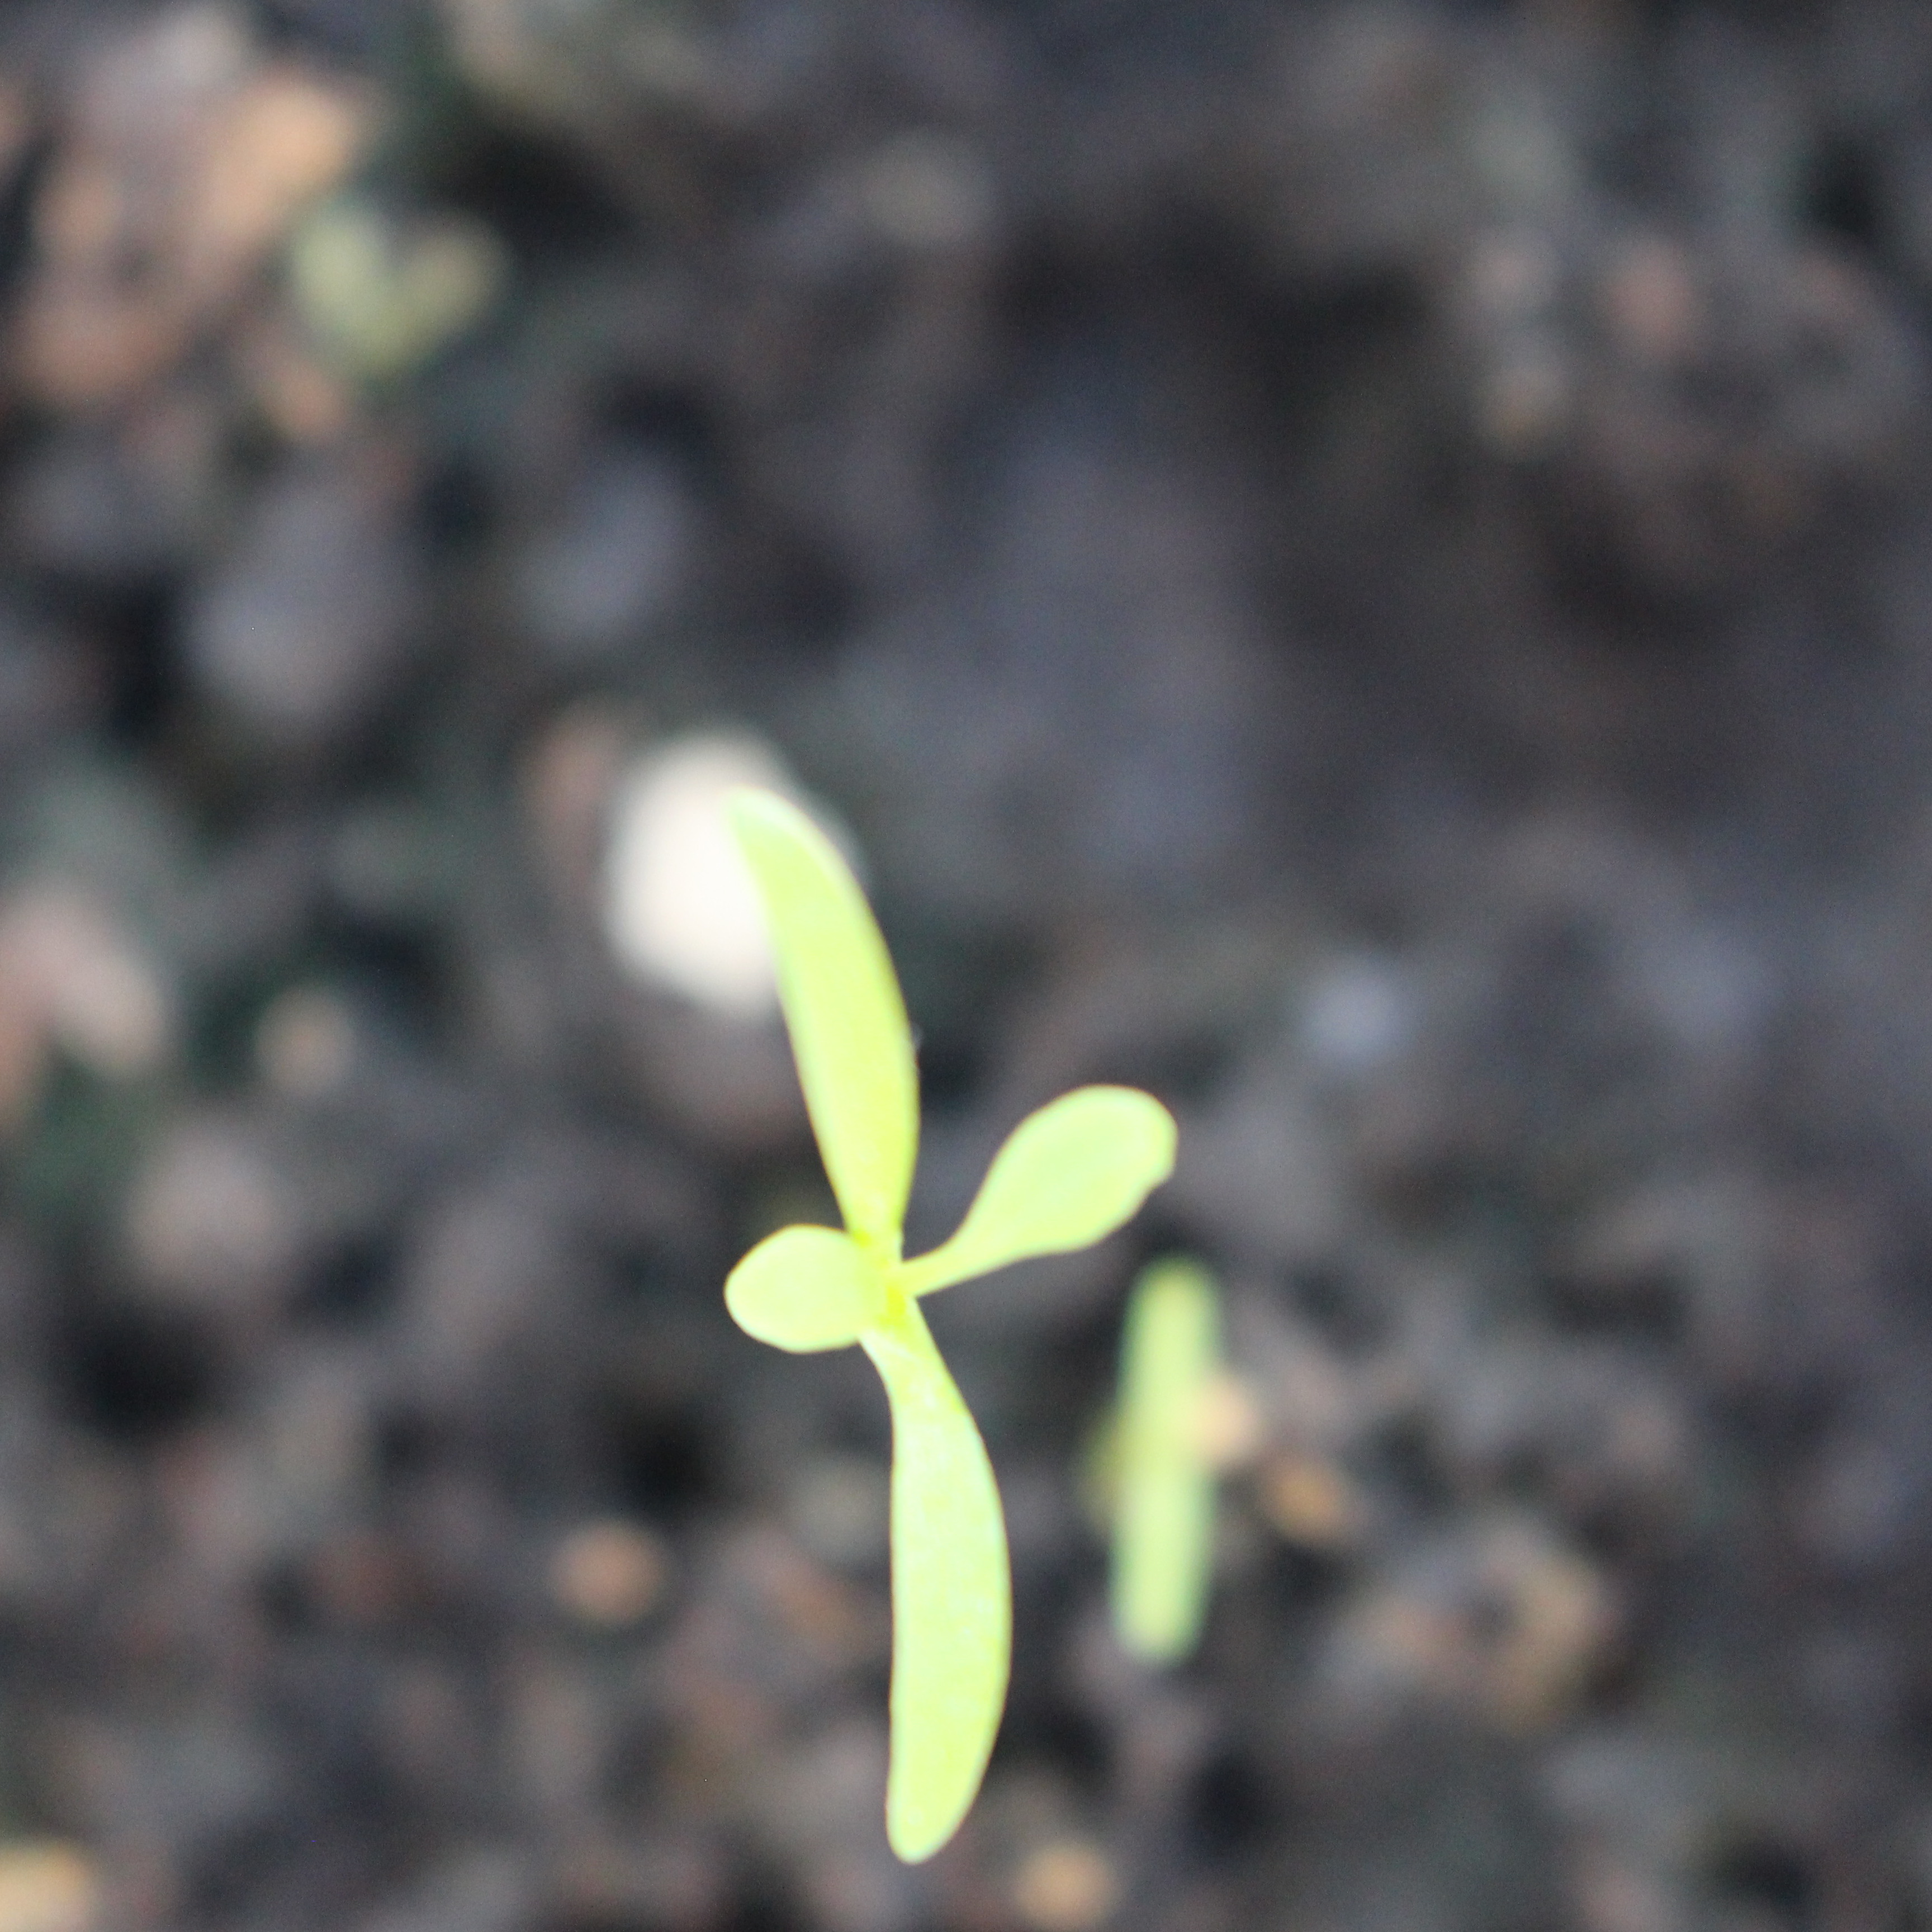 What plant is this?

Papaver rhoeas
